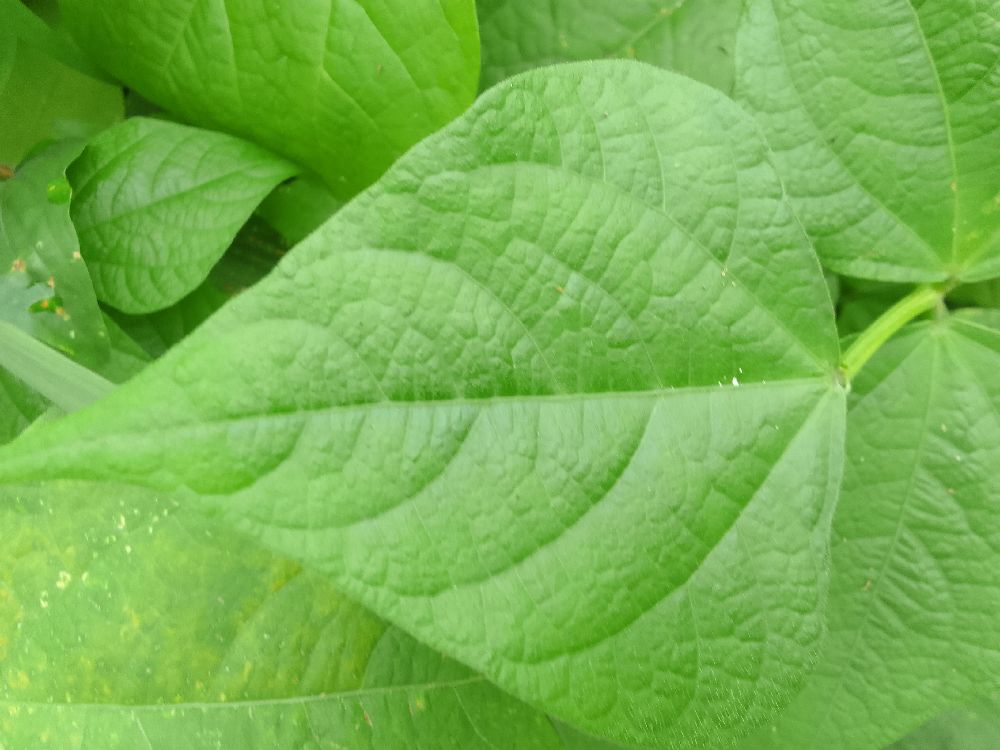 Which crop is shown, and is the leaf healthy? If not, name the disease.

common bean, healthy
